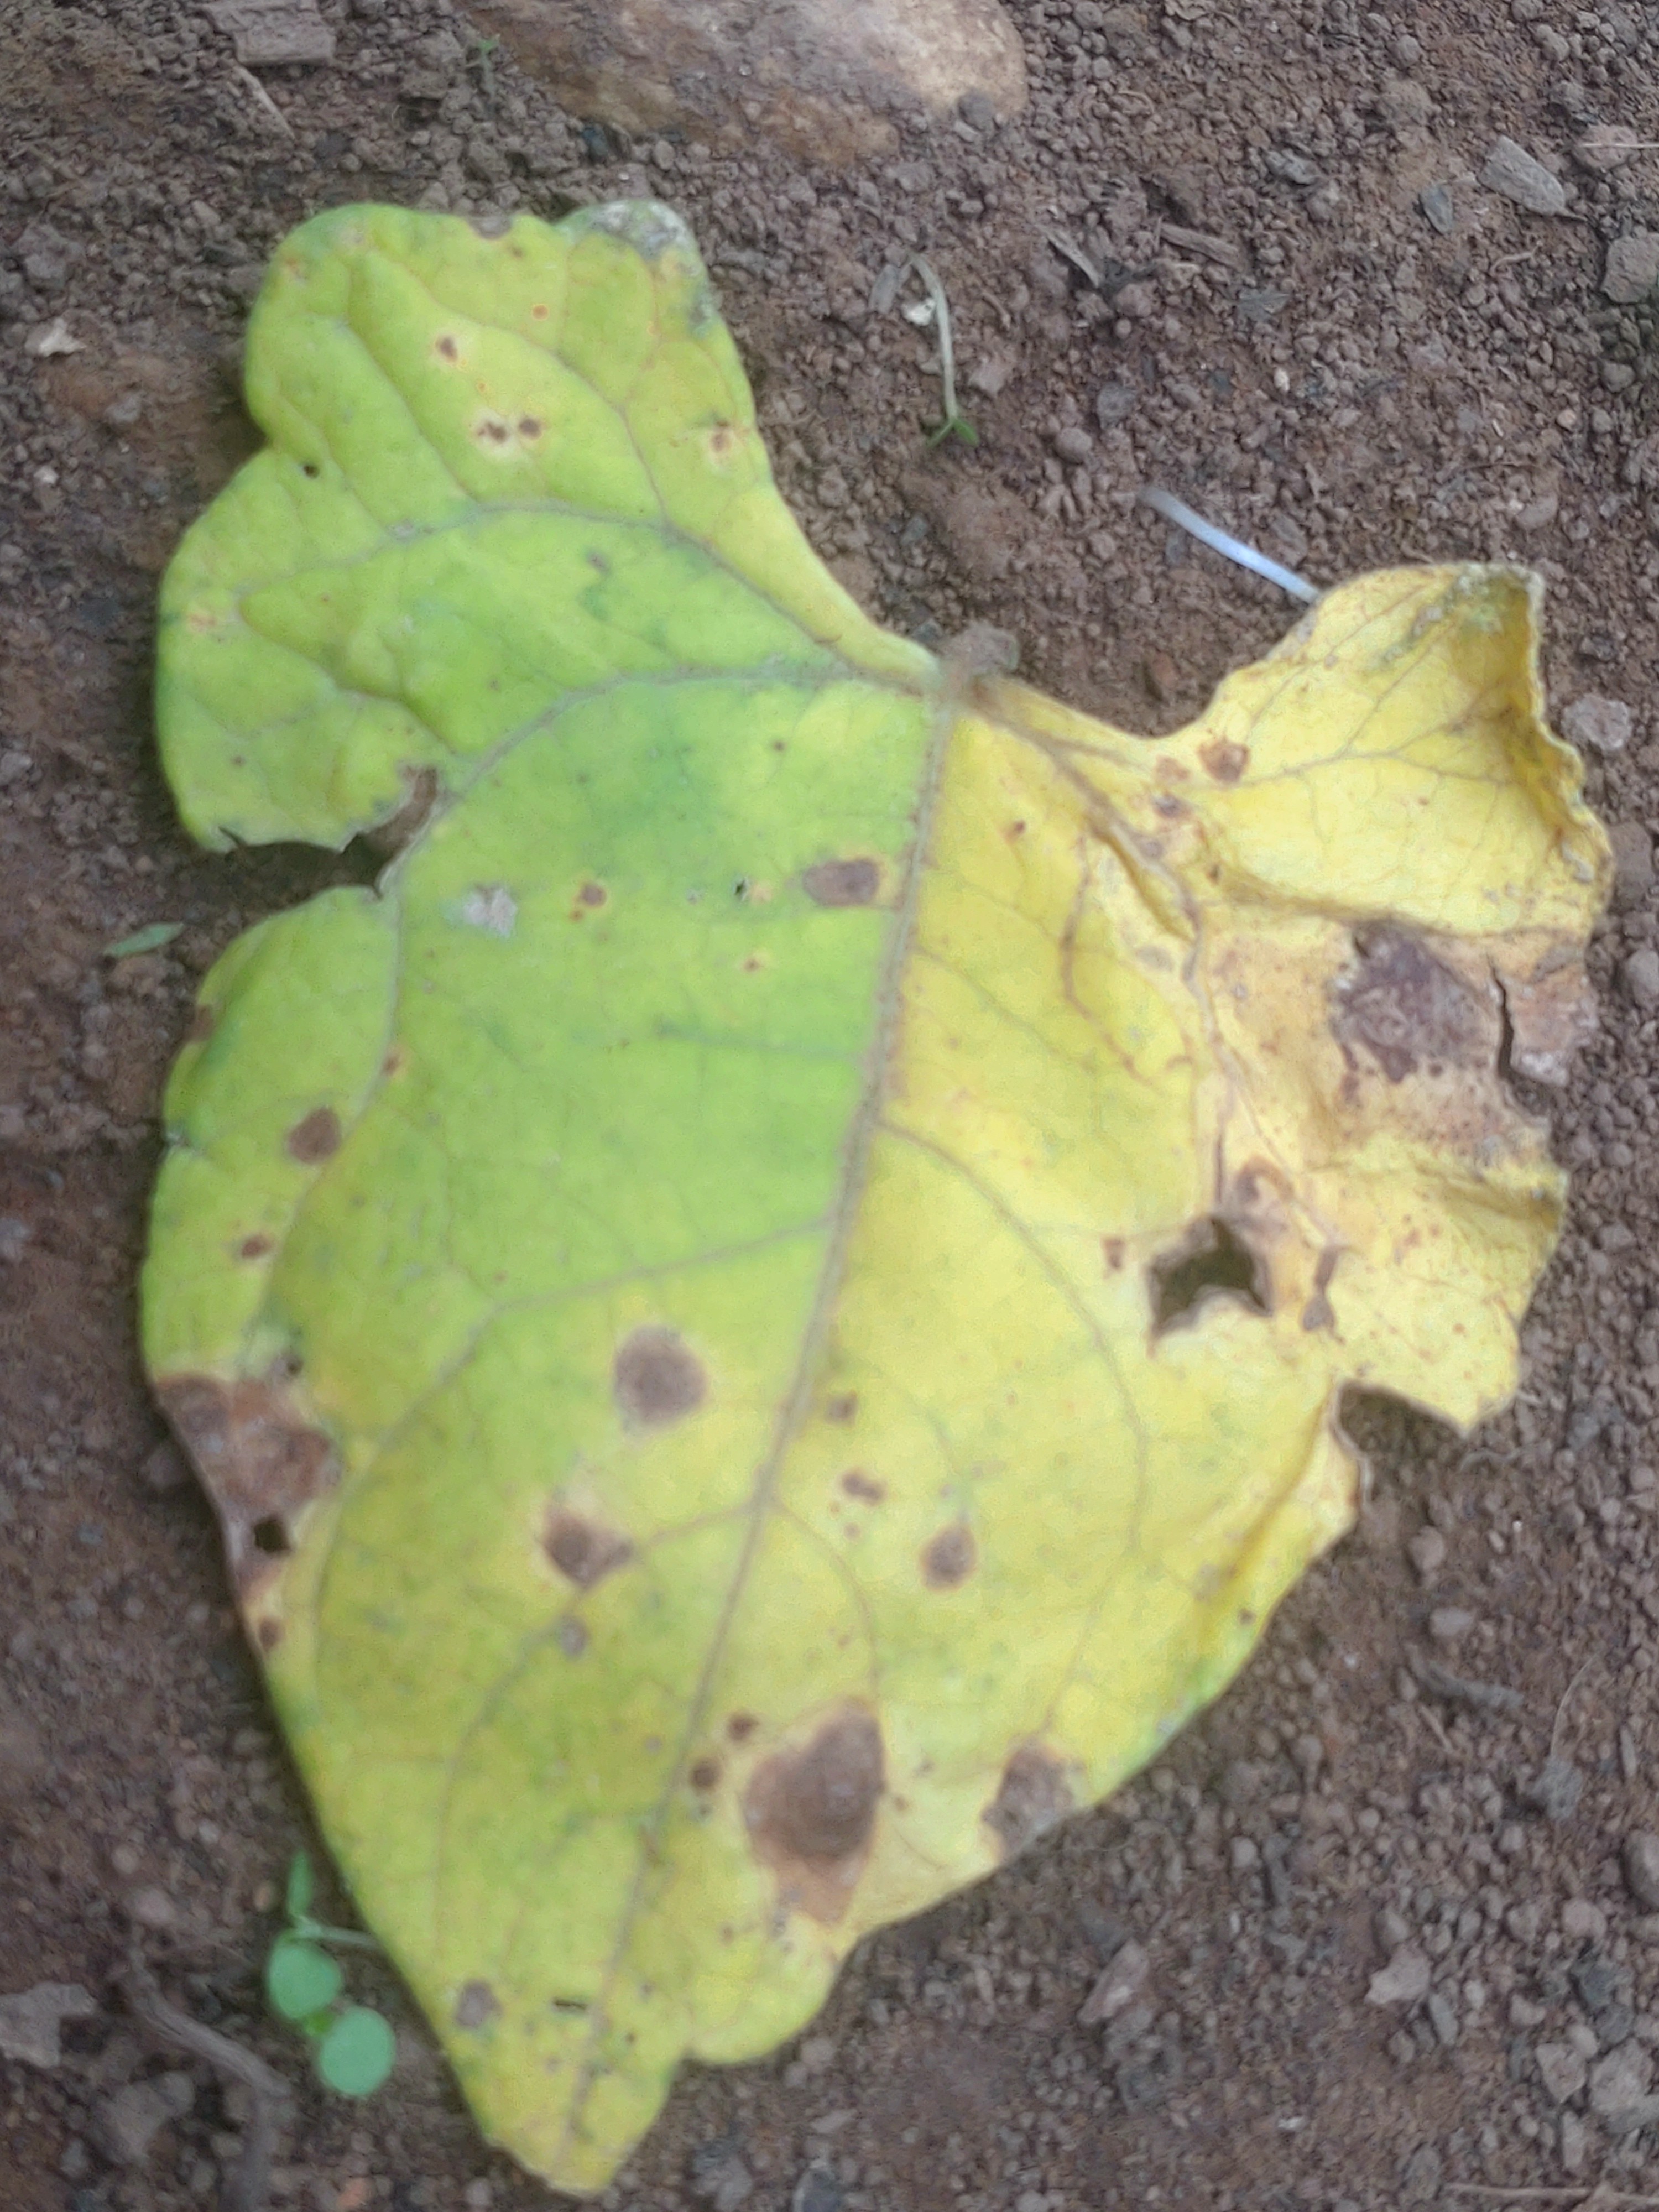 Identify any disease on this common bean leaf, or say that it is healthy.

anthracnose
